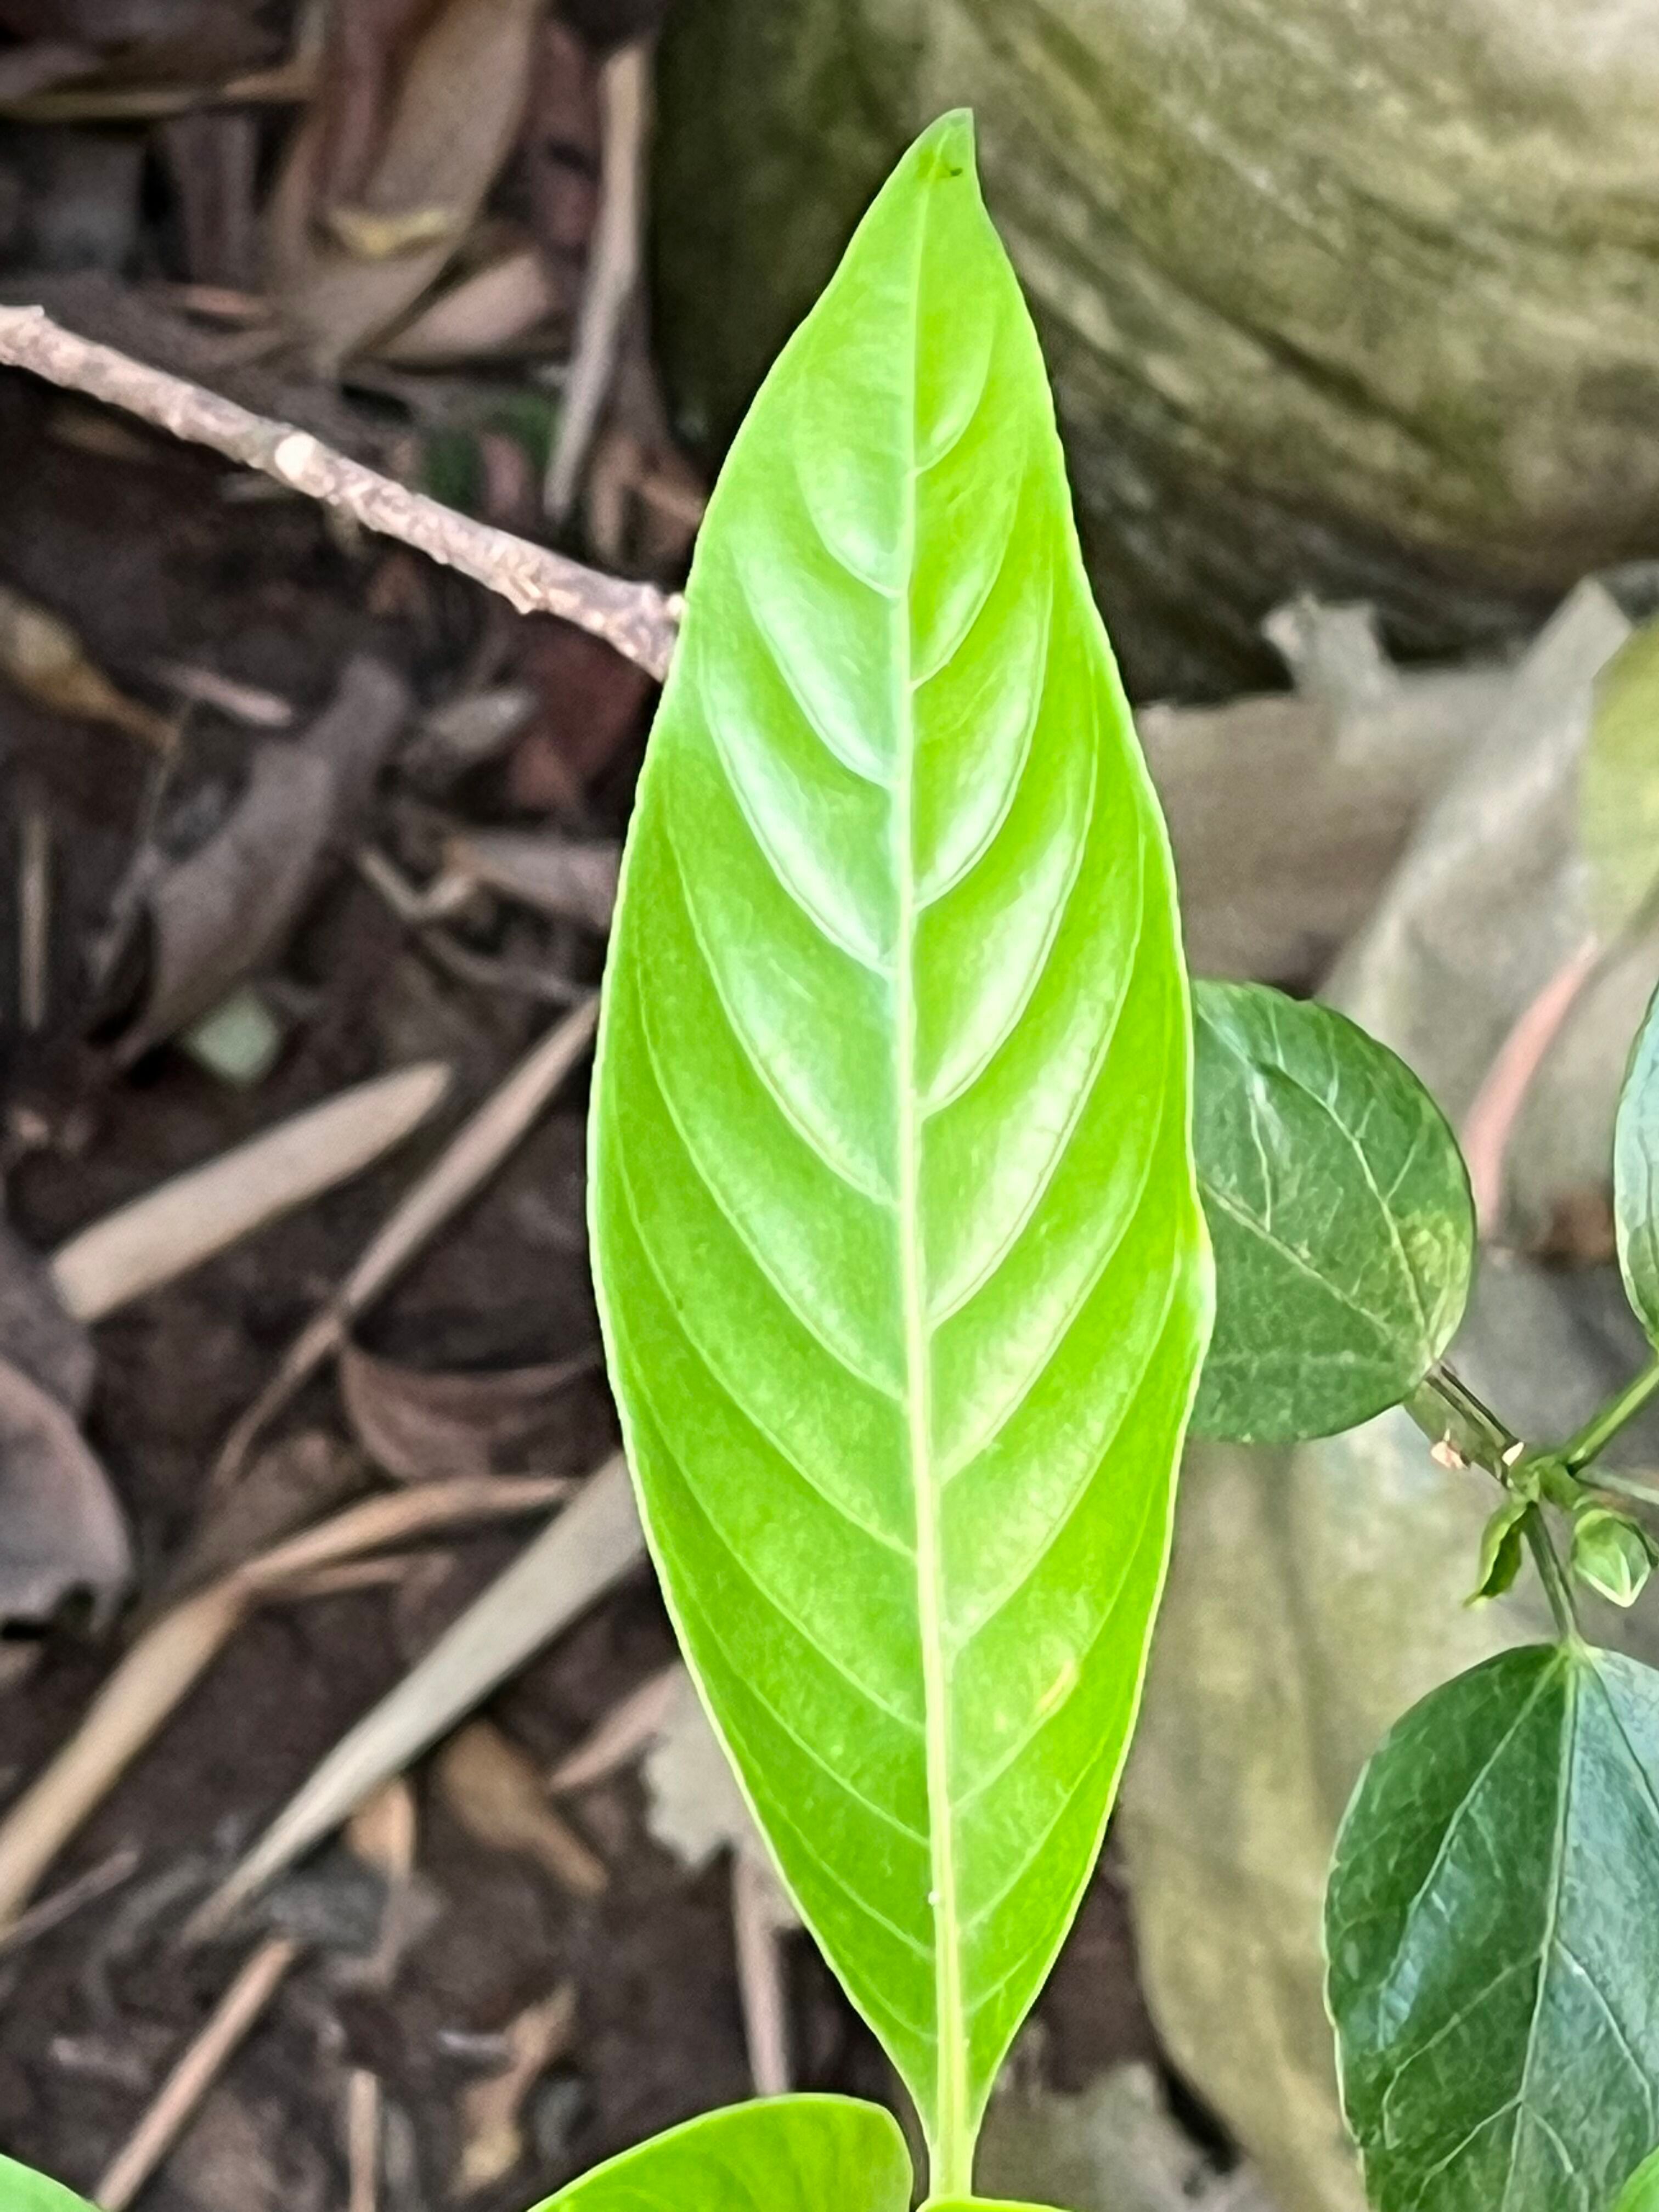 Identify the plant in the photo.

vasaka
